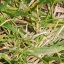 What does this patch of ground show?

grass
